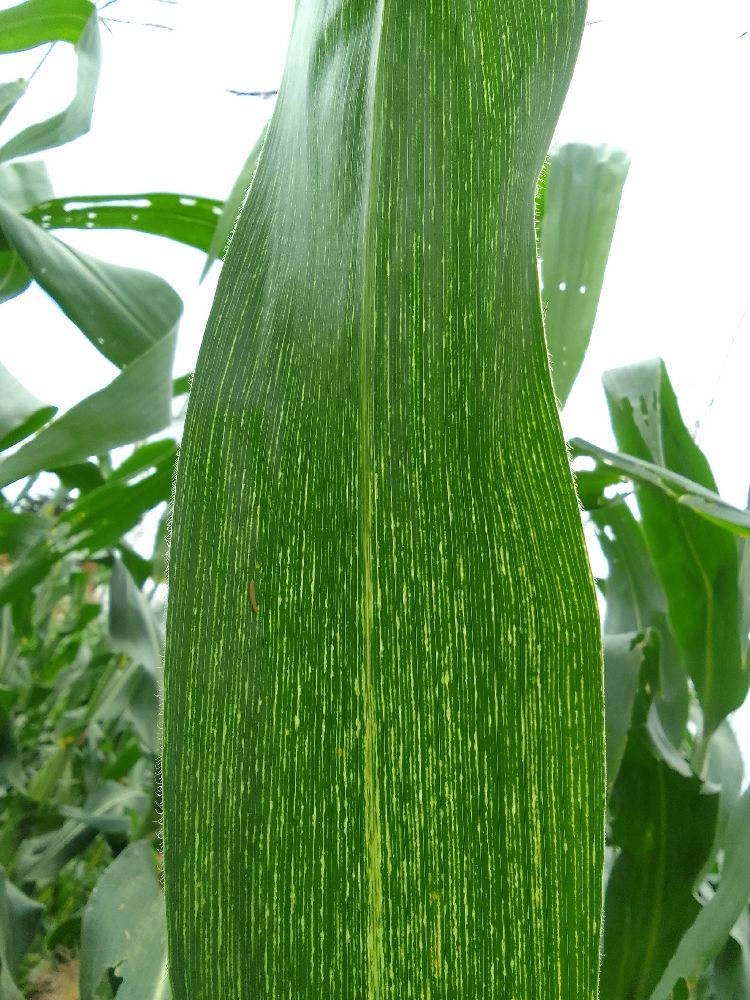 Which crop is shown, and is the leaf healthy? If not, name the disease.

maize, maize streak virus
